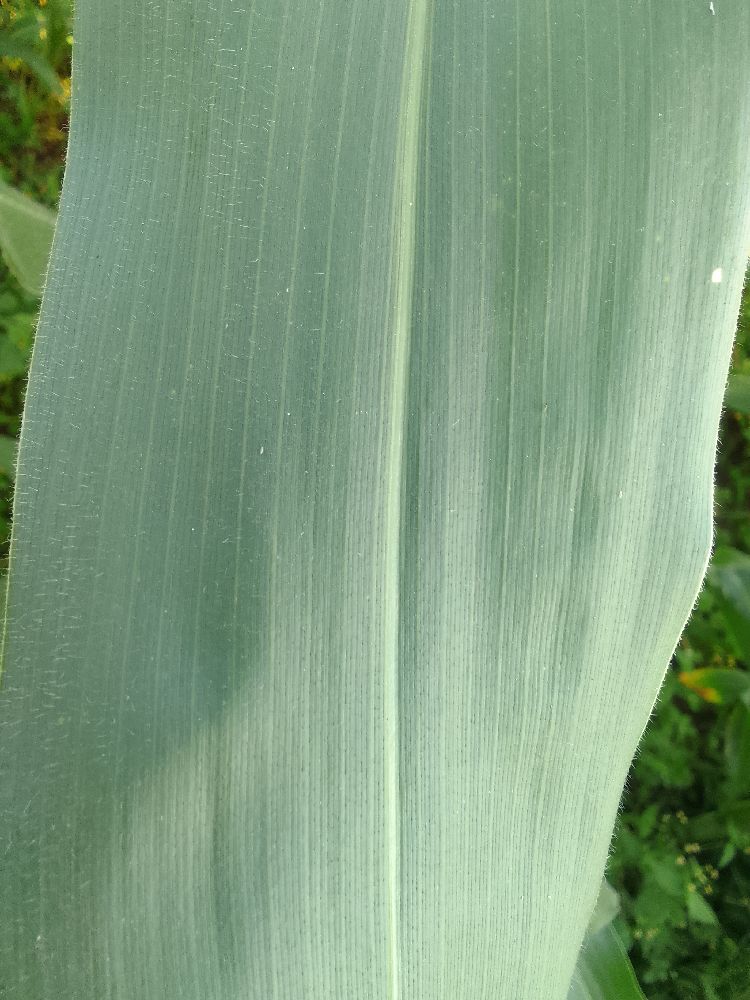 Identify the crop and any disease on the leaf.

maize, healthy
